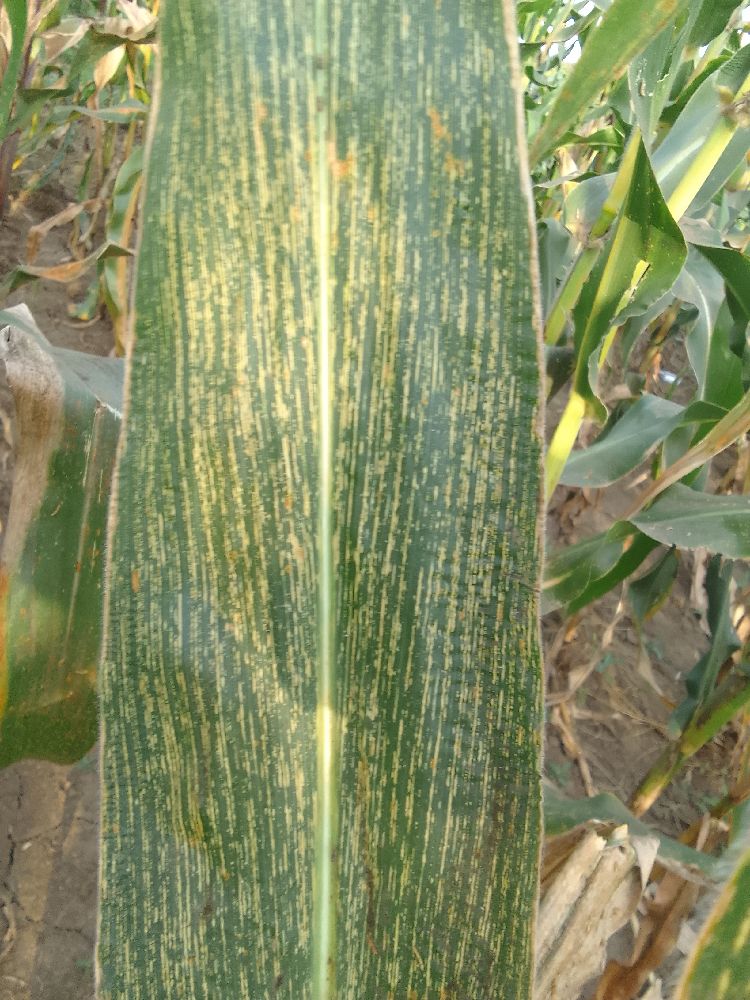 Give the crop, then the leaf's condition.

maize, maize streak virus
